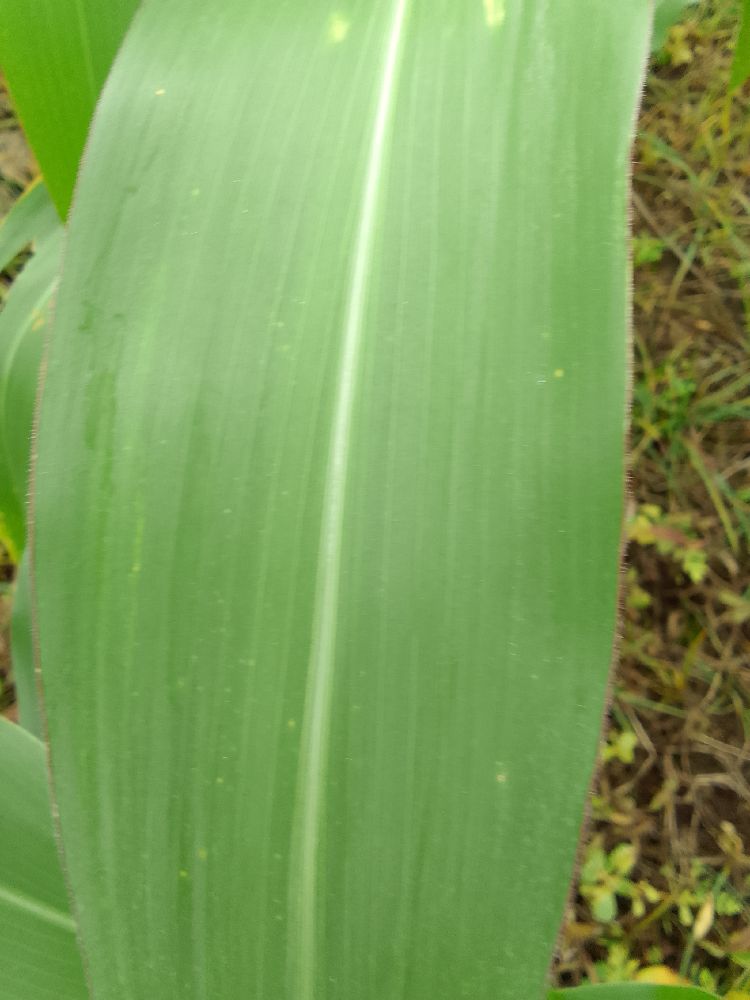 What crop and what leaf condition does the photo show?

maize, healthy
